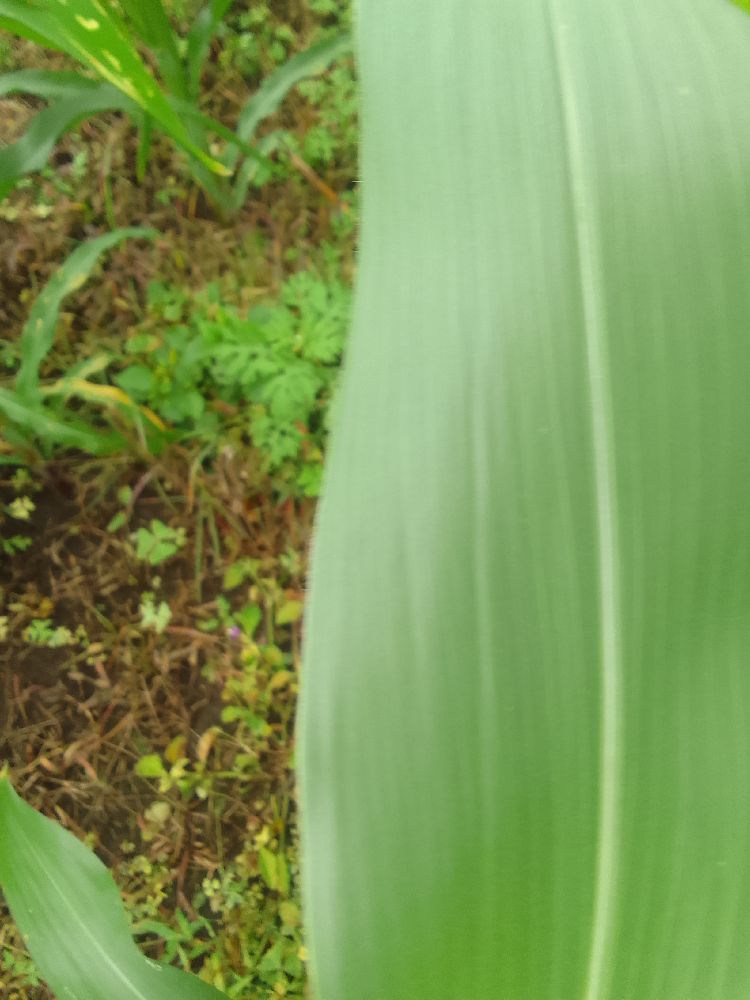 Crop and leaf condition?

maize, healthy
